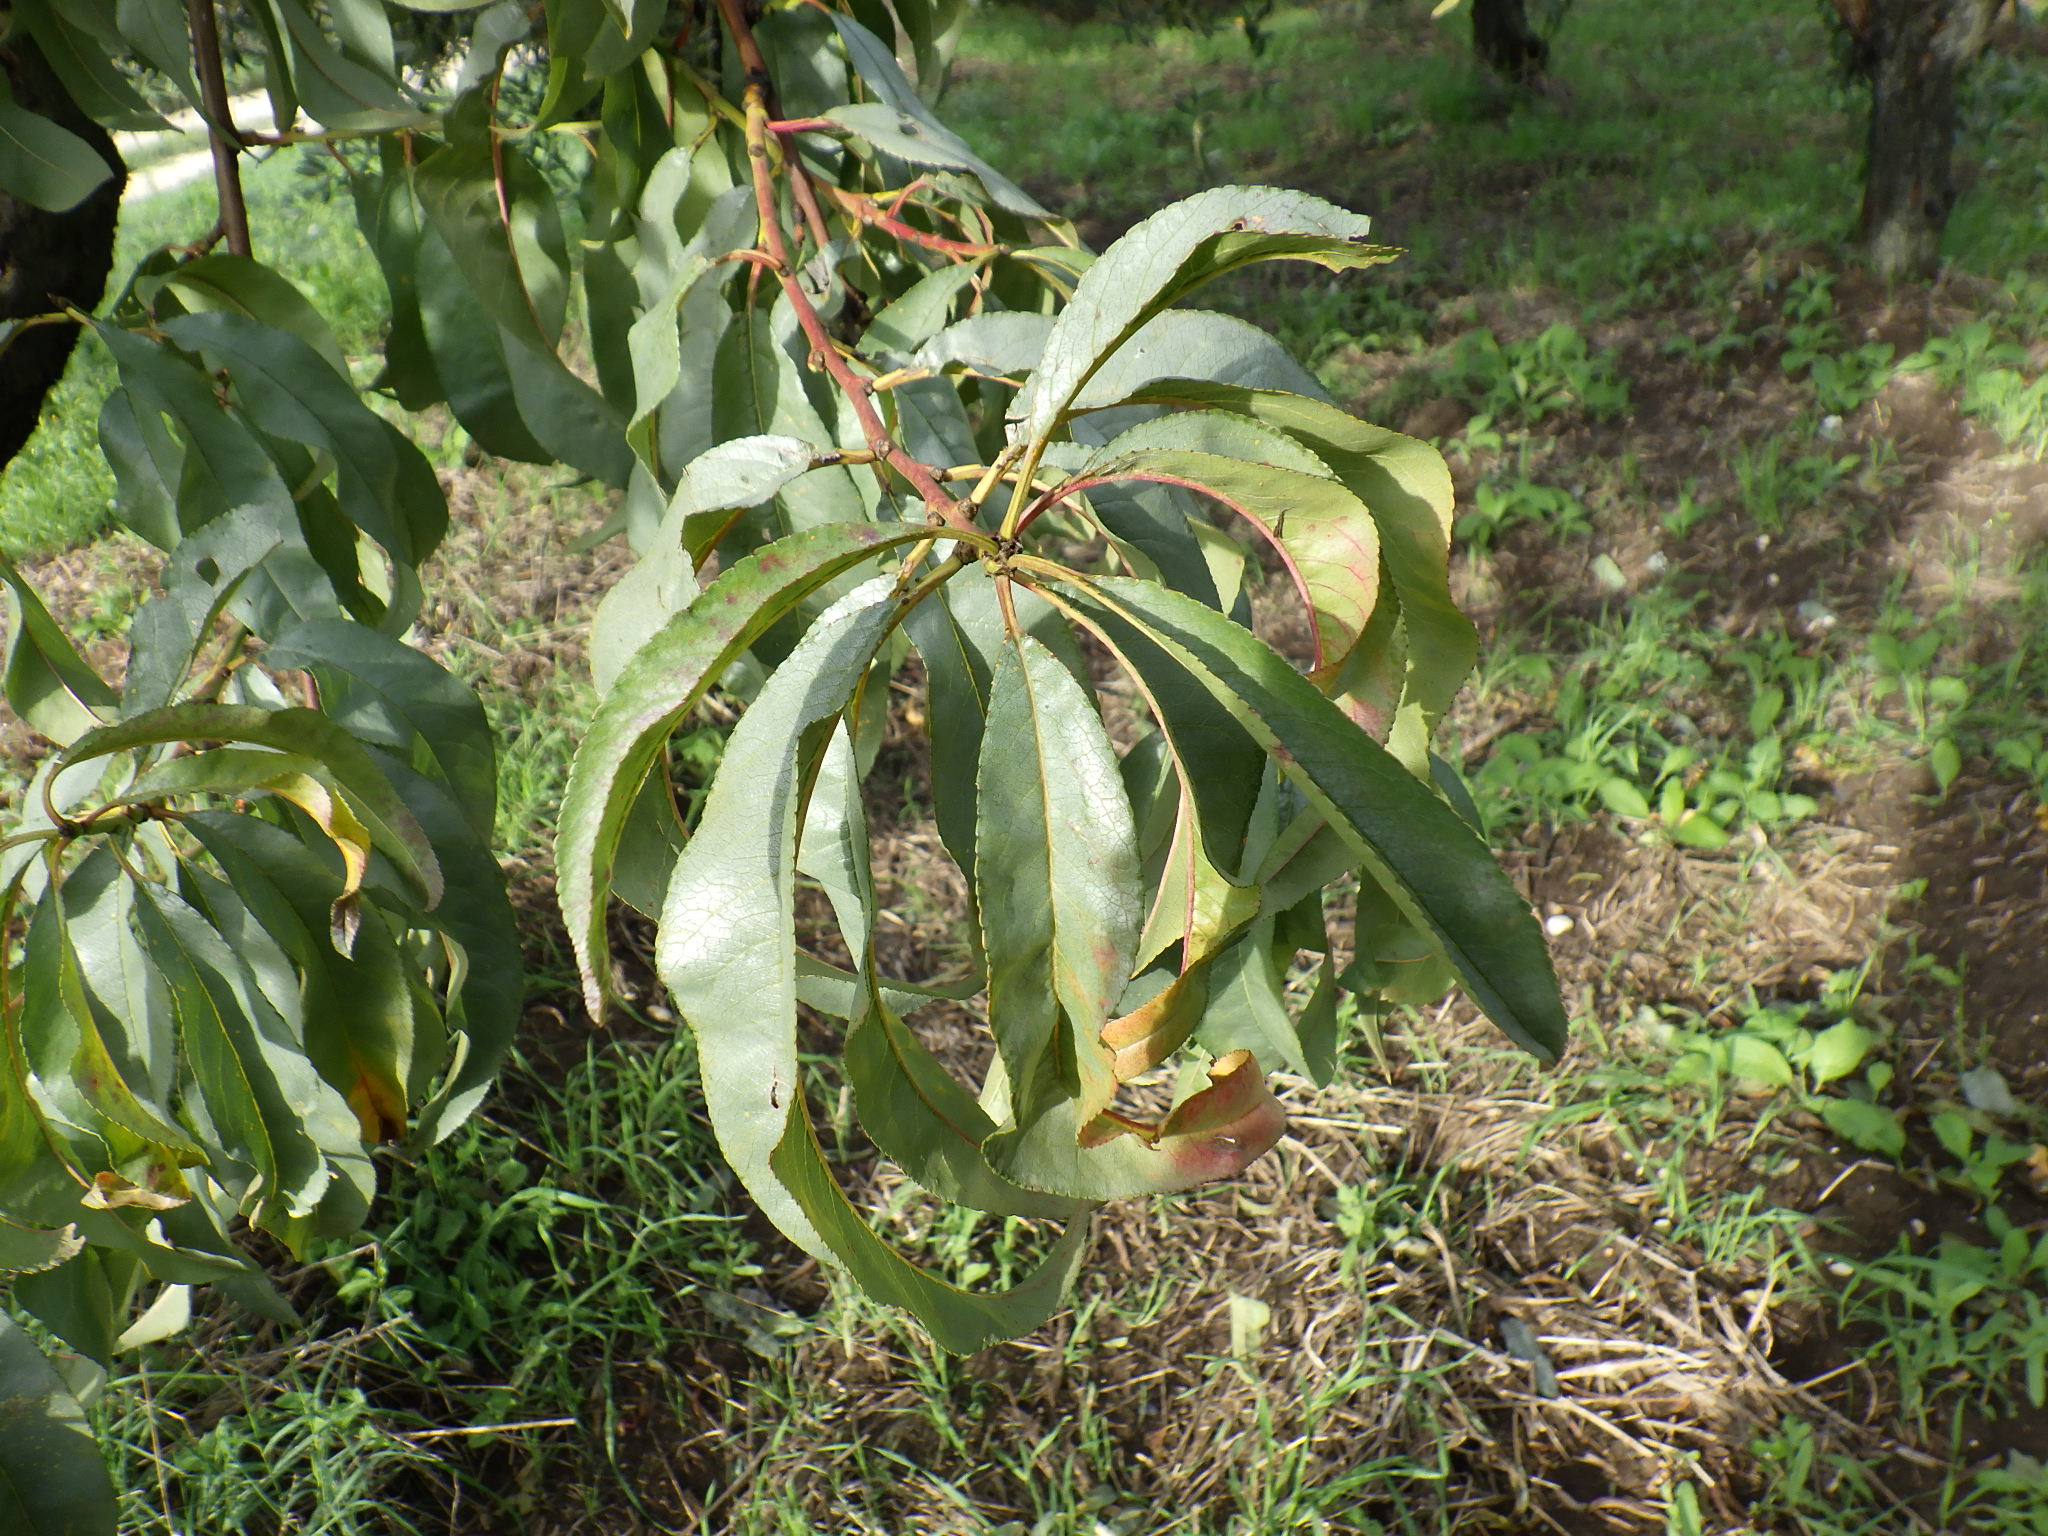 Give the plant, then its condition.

peach, silver leaf disease
